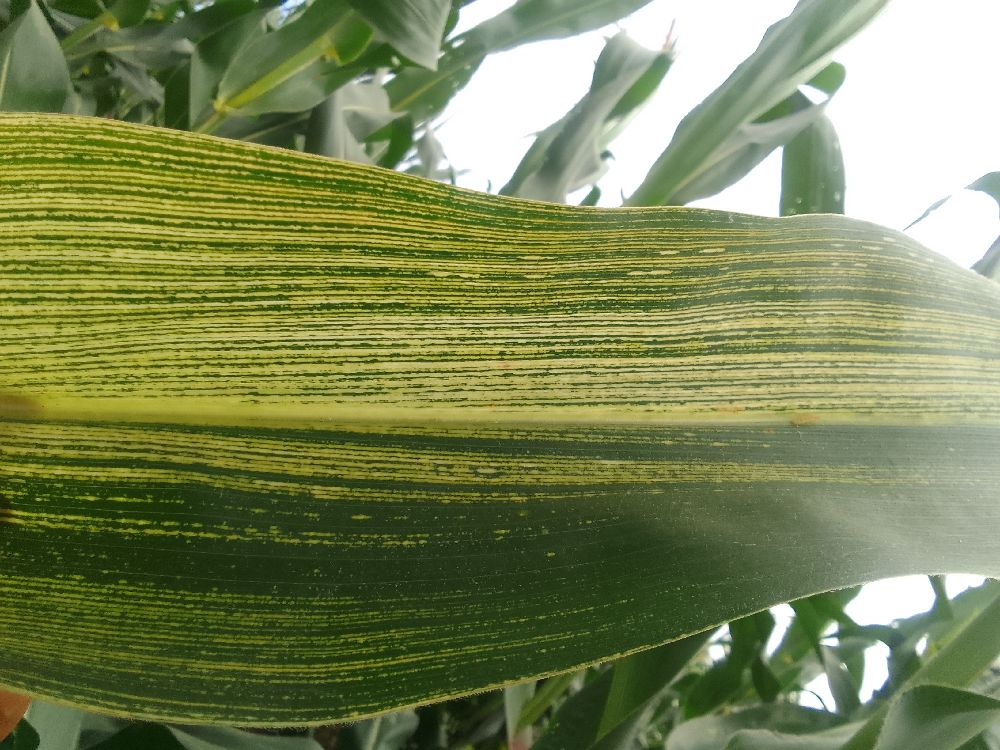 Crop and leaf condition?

maize, maize streak virus
